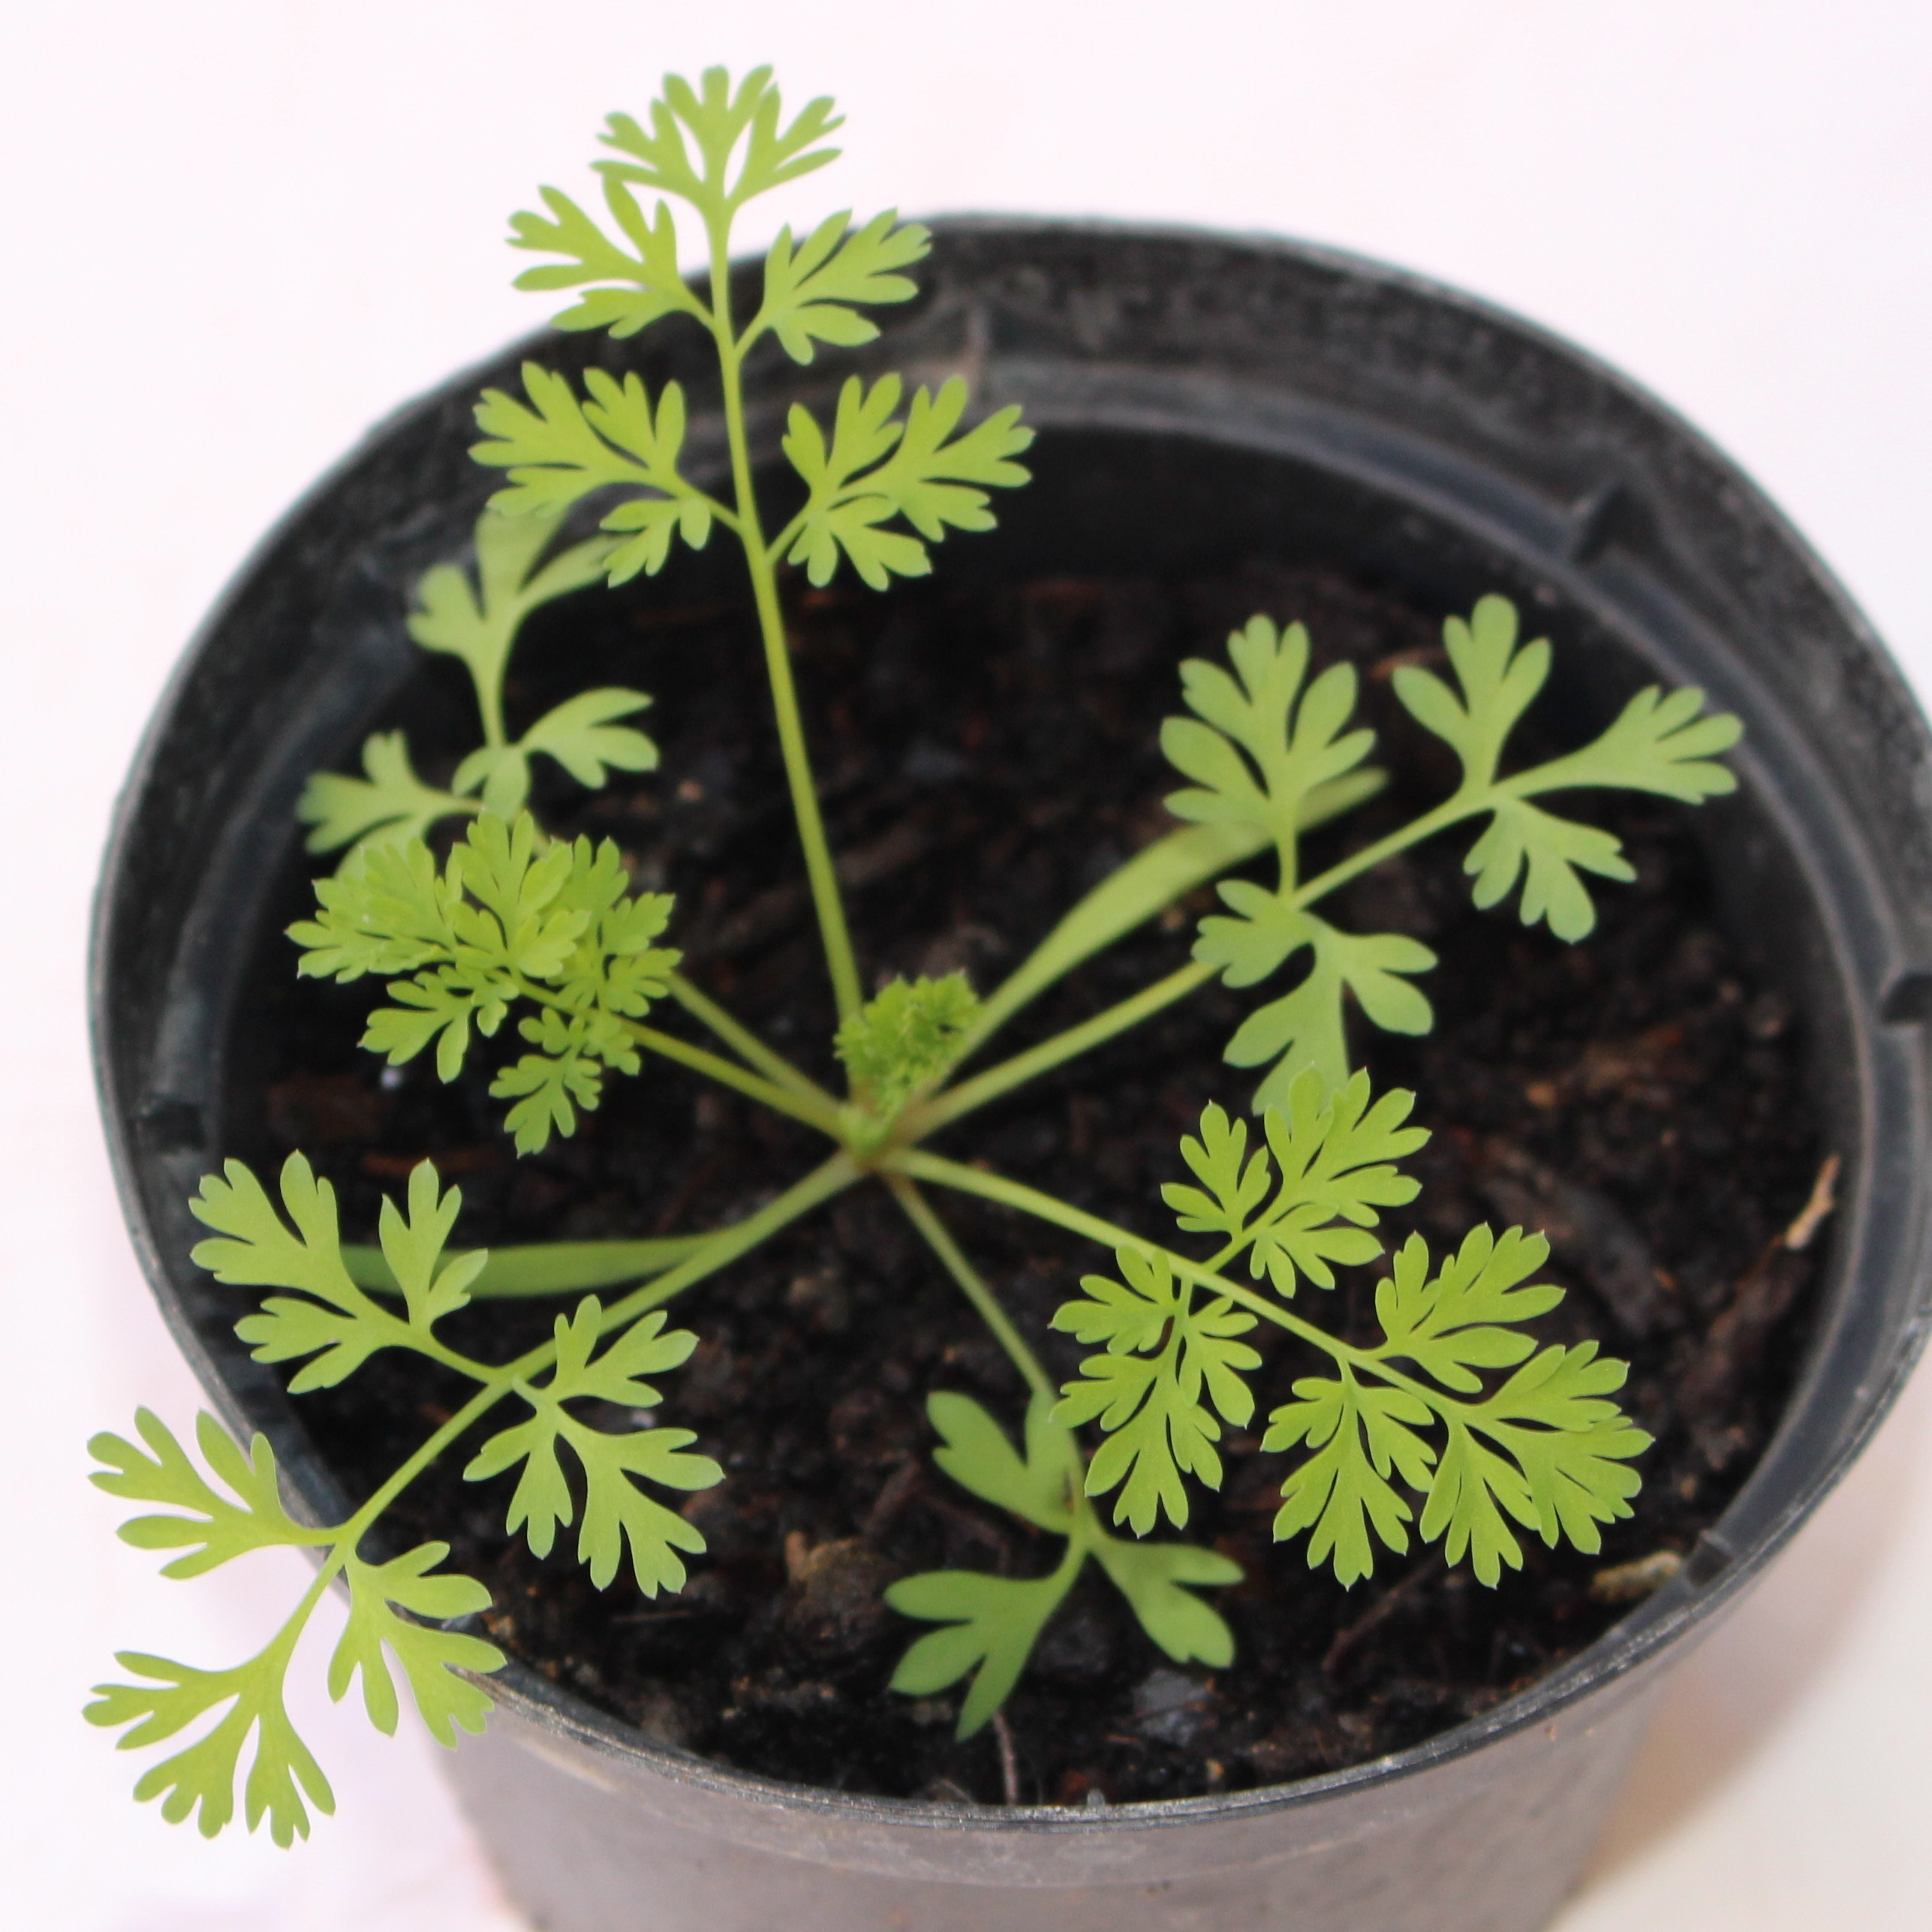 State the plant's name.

Fumaria officinalis
